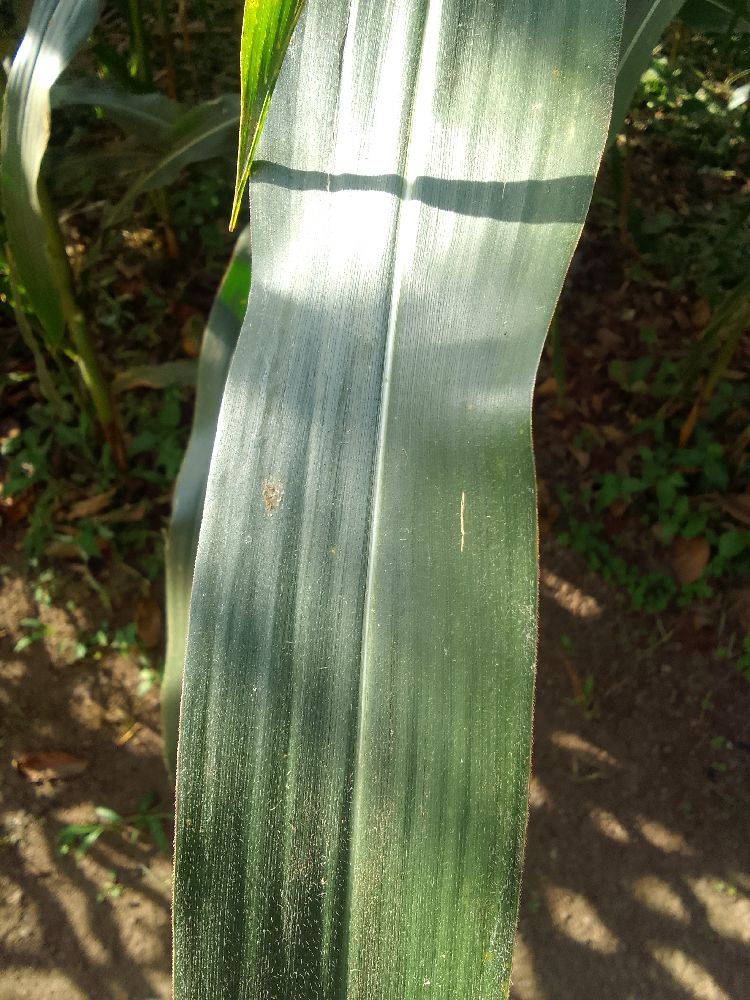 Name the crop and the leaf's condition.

maize, healthy
